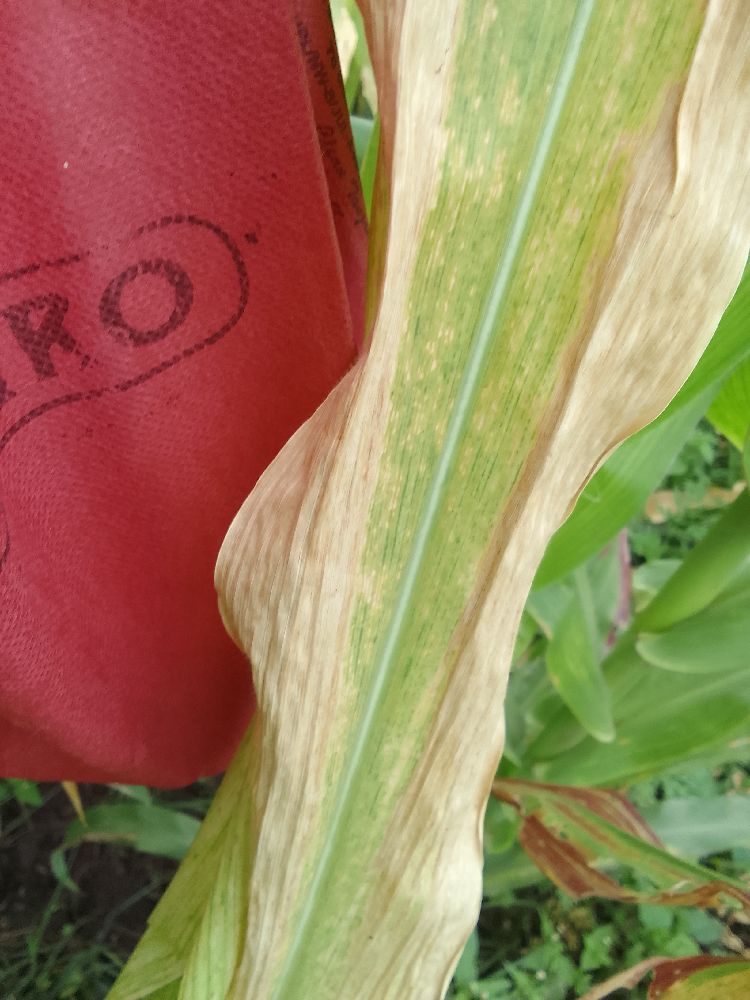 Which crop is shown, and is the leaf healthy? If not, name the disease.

maize, maize lethal necrosis
